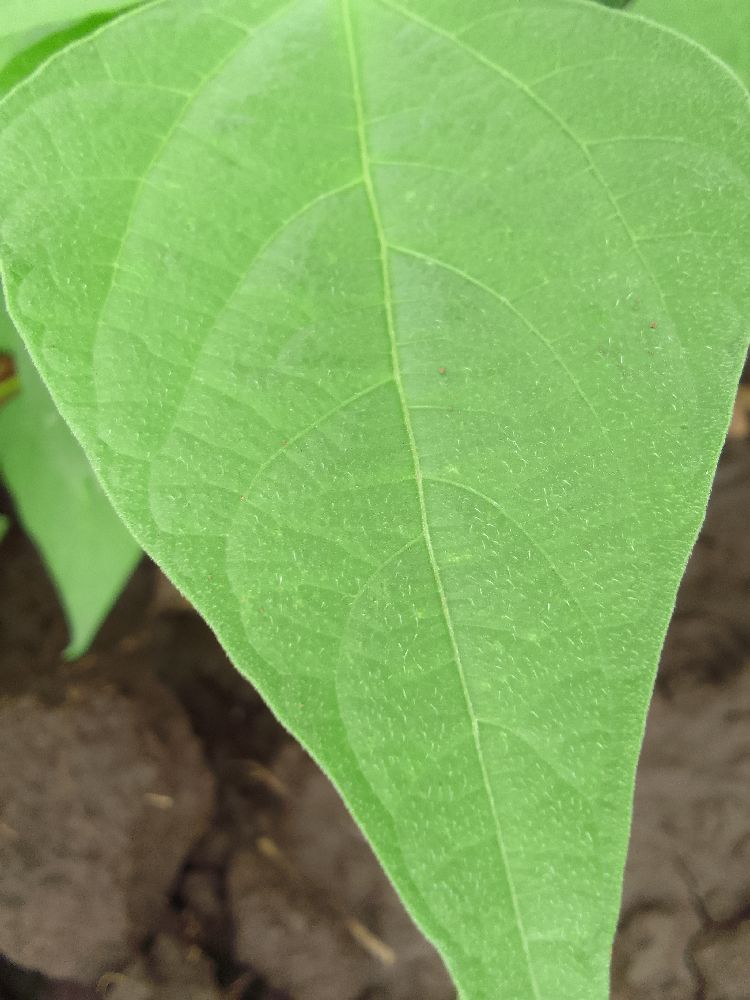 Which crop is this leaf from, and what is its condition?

common bean, healthy
